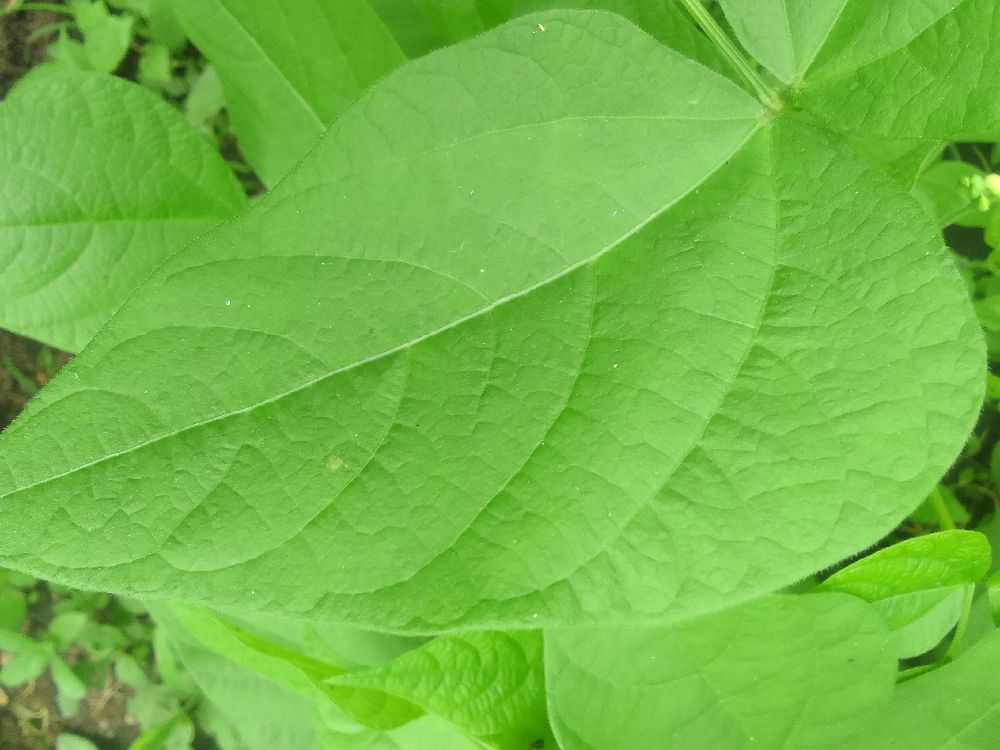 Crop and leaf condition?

common bean, healthy
